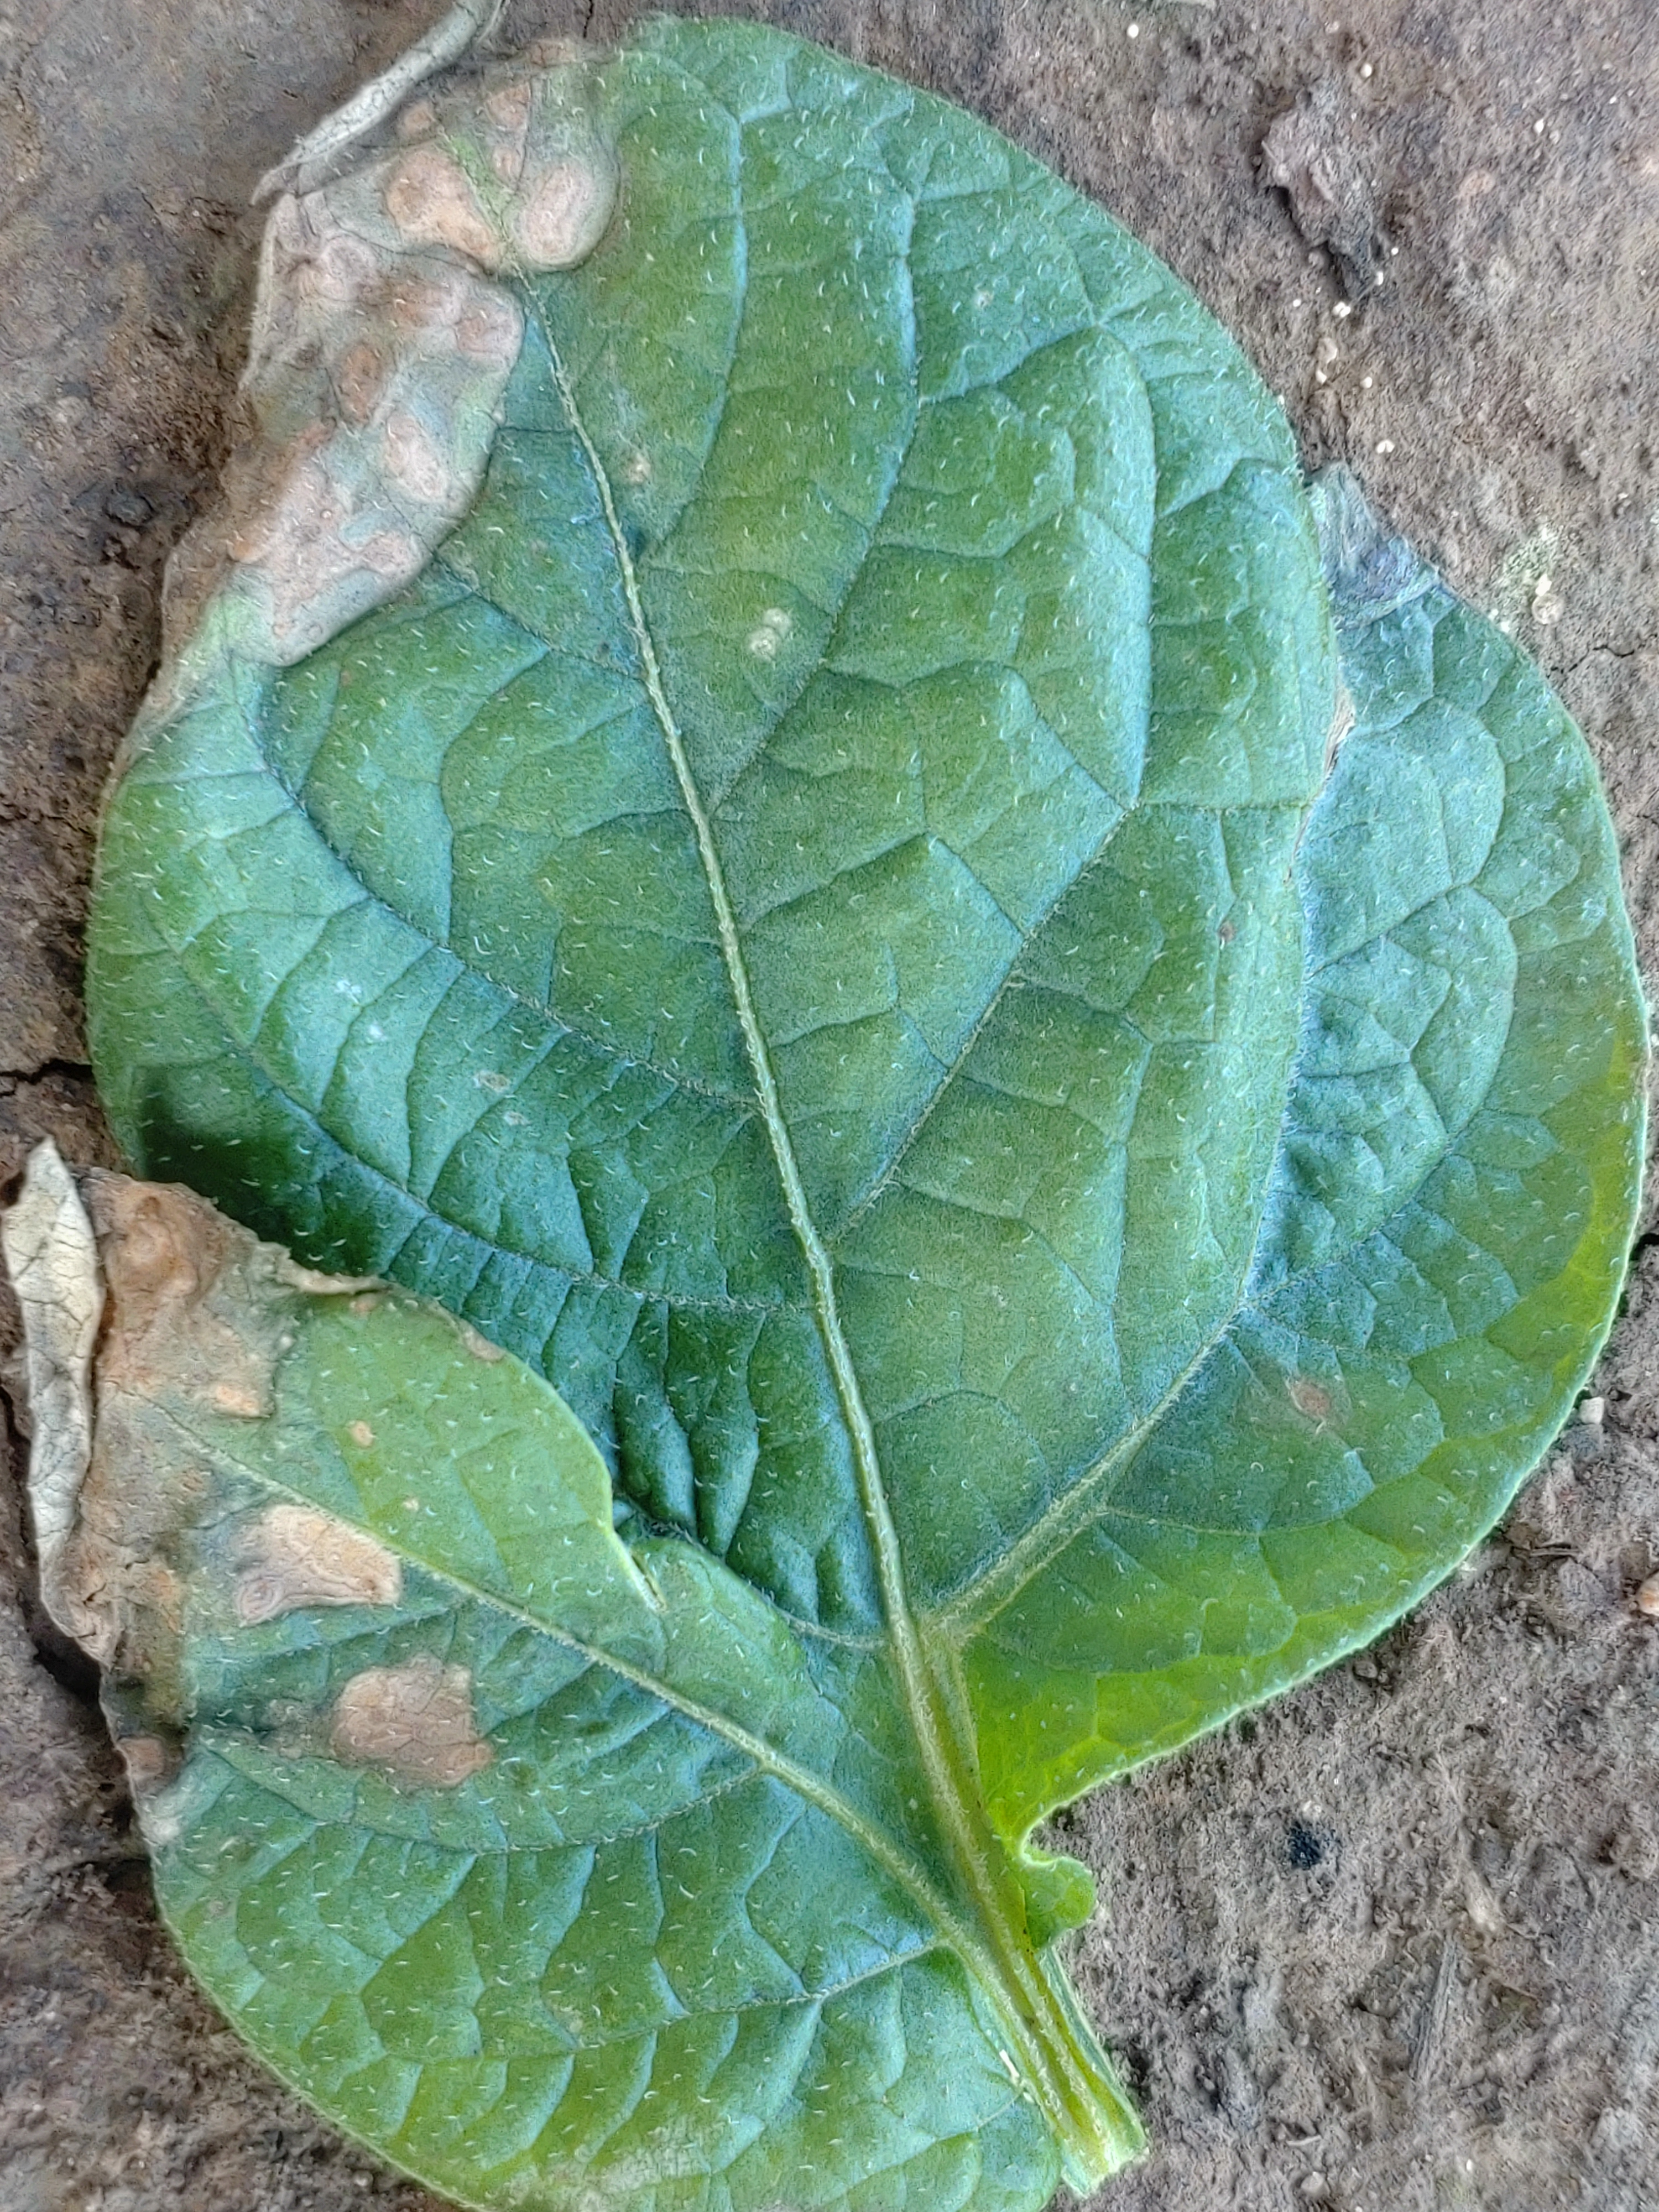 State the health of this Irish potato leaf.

early blight
